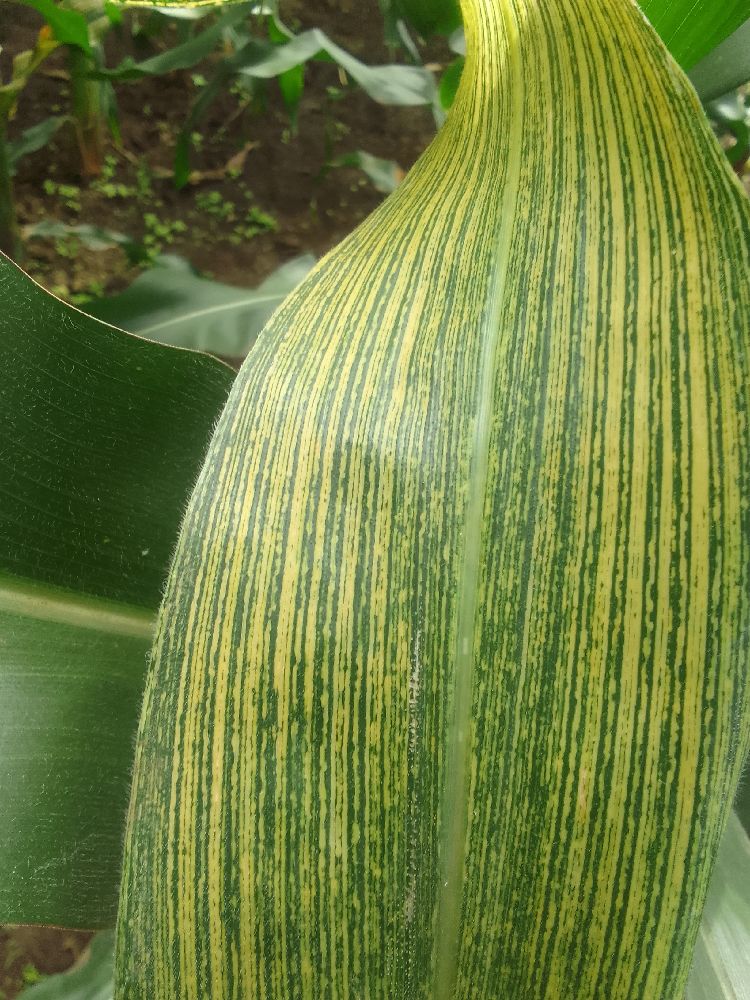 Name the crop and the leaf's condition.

maize, maize streak virus
